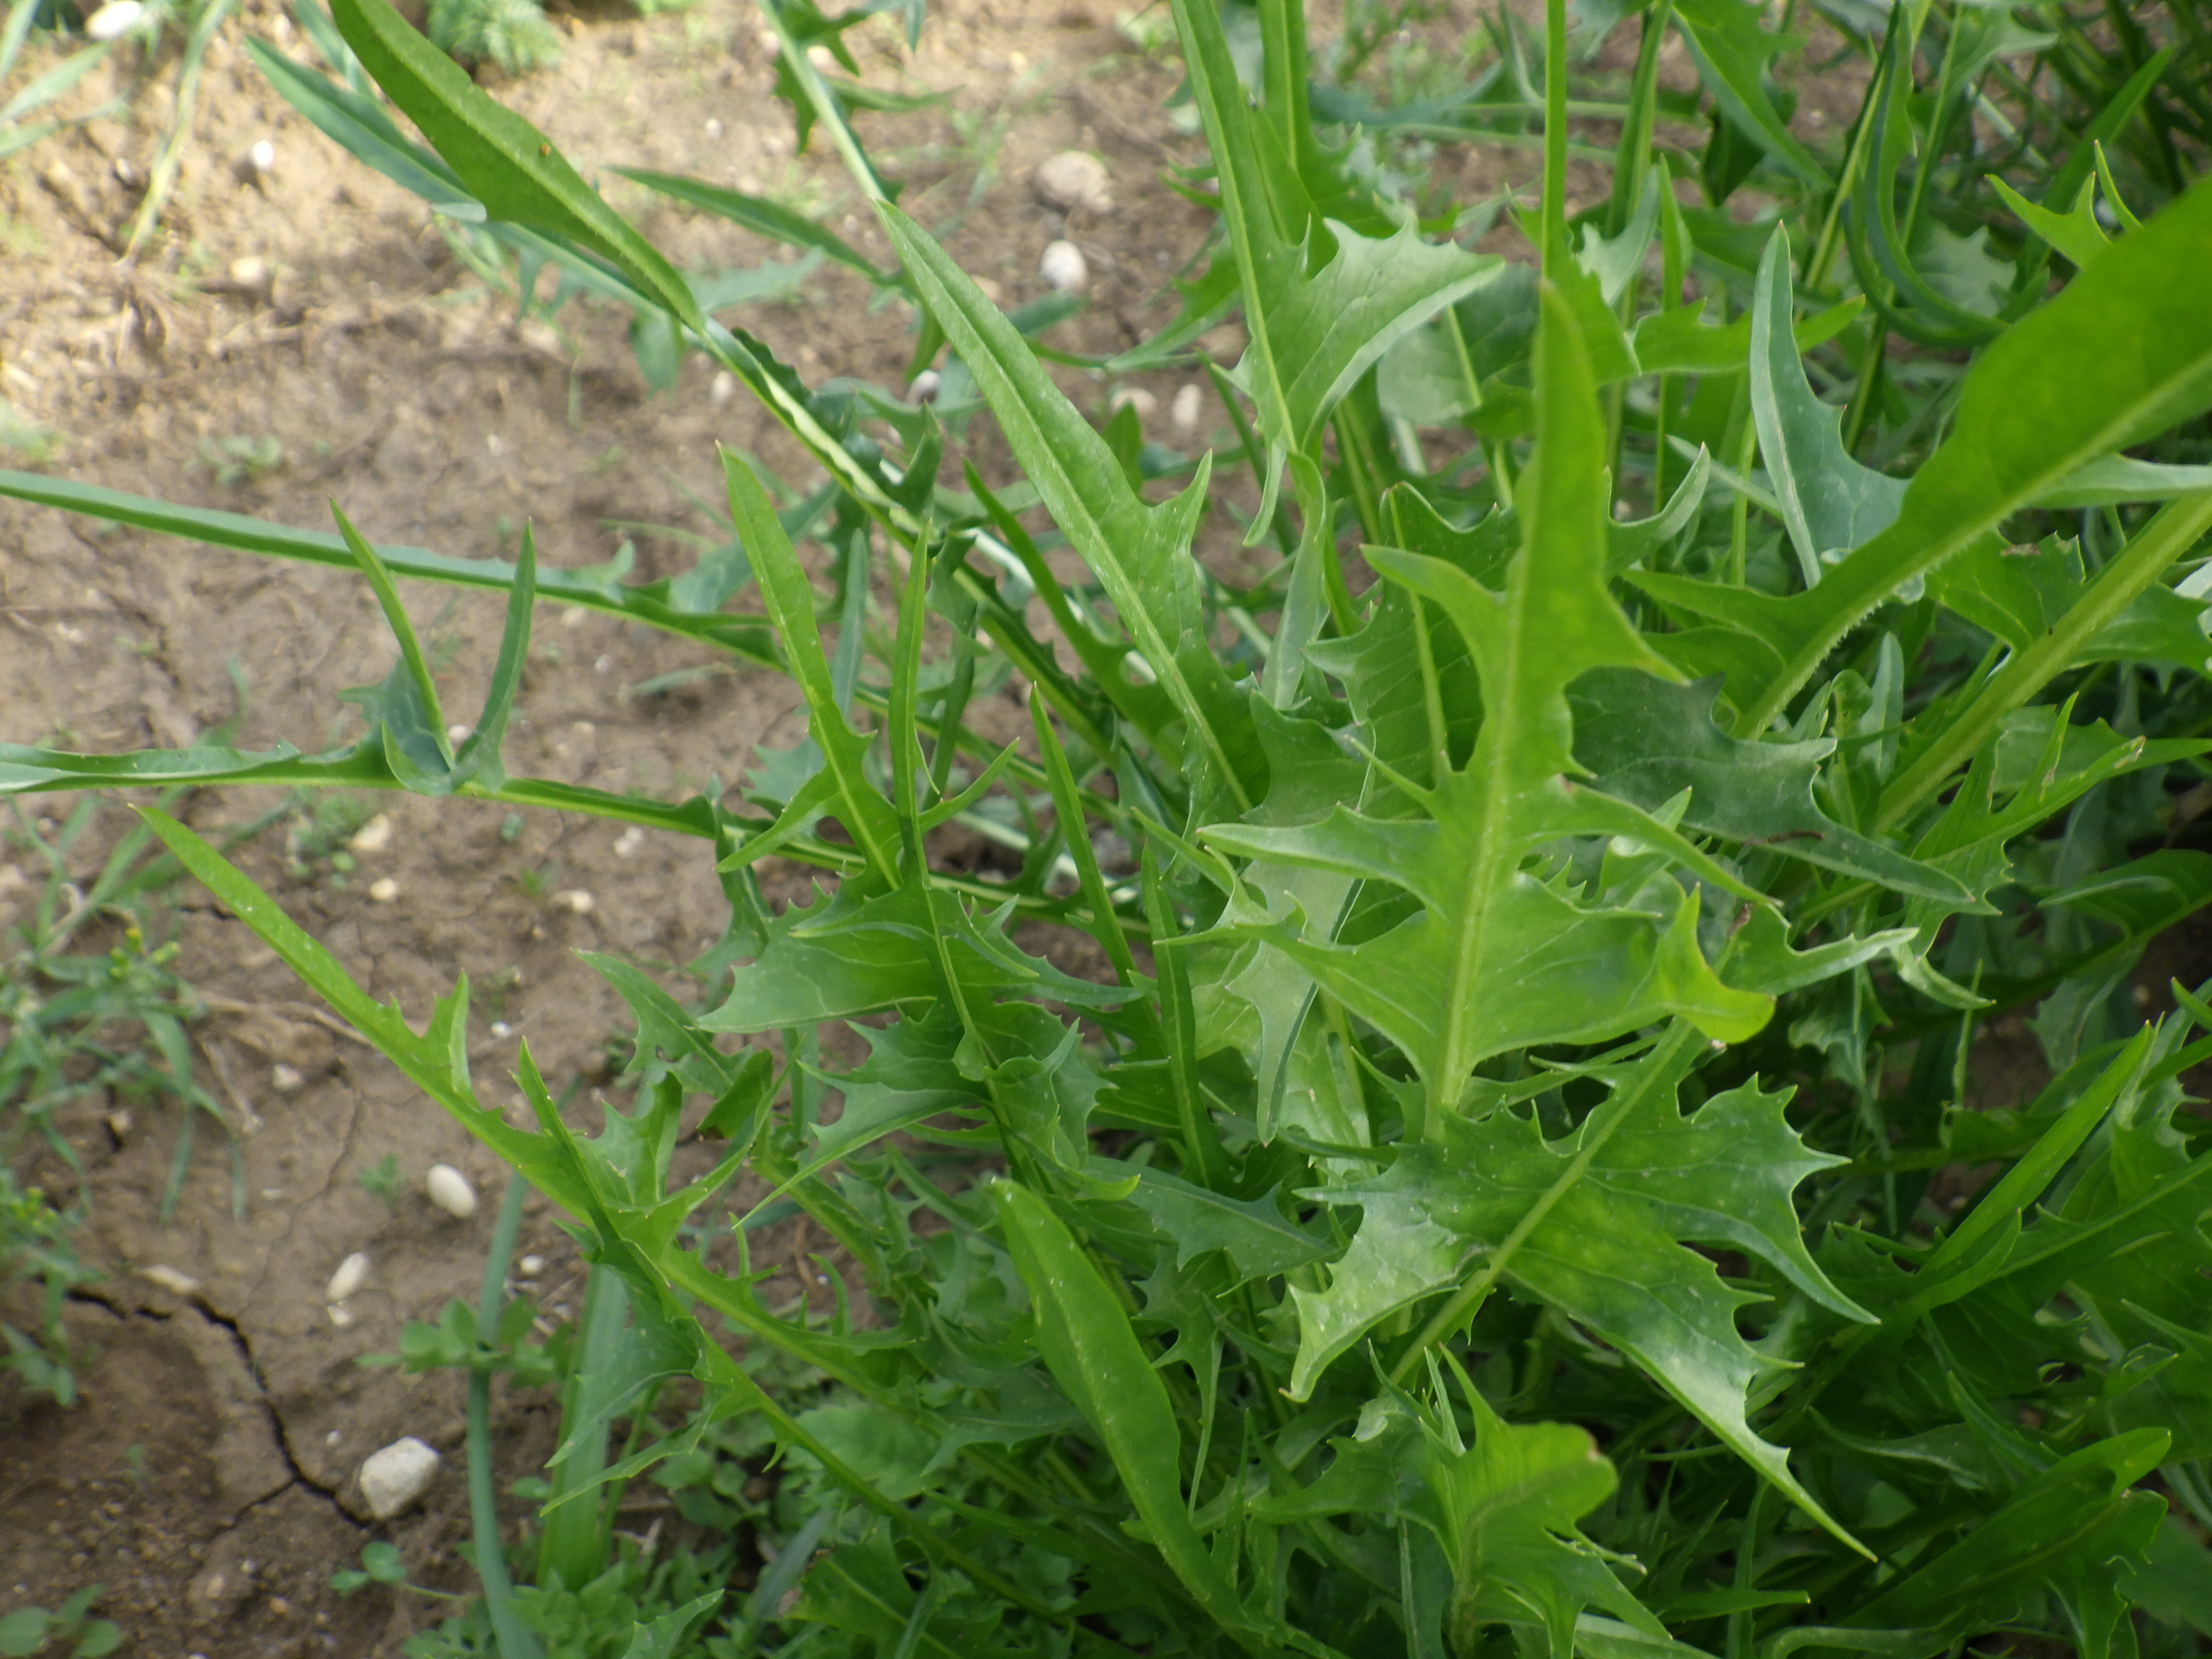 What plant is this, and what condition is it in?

chicory, mechanical damage
